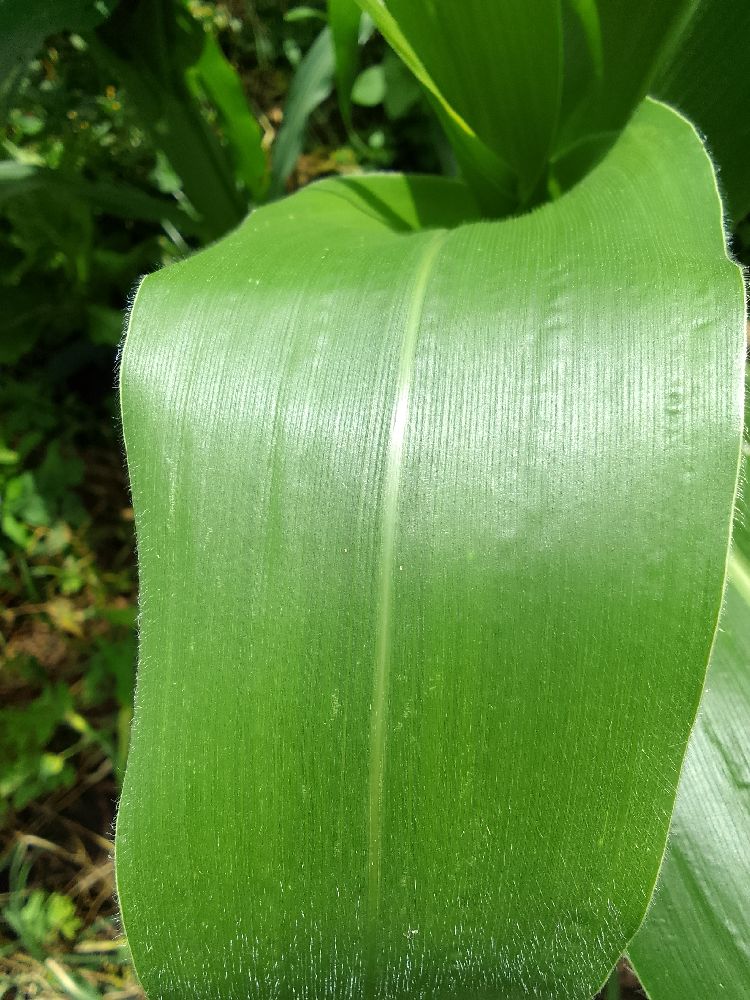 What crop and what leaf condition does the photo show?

maize, healthy
